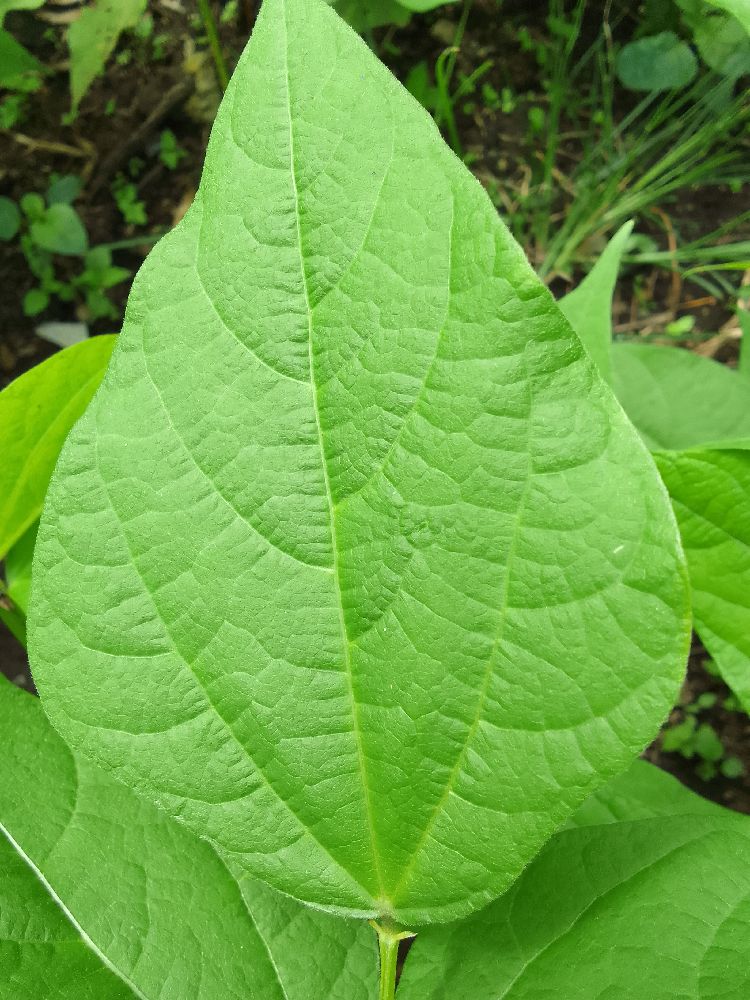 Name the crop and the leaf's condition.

common bean, healthy
